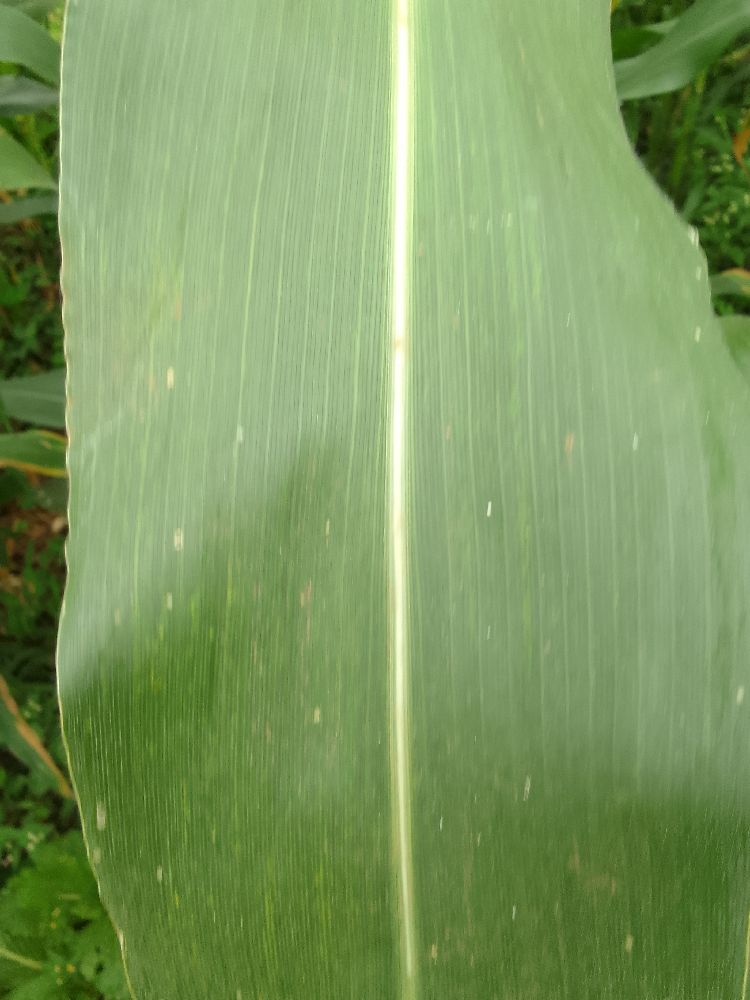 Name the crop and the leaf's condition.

maize, healthy
